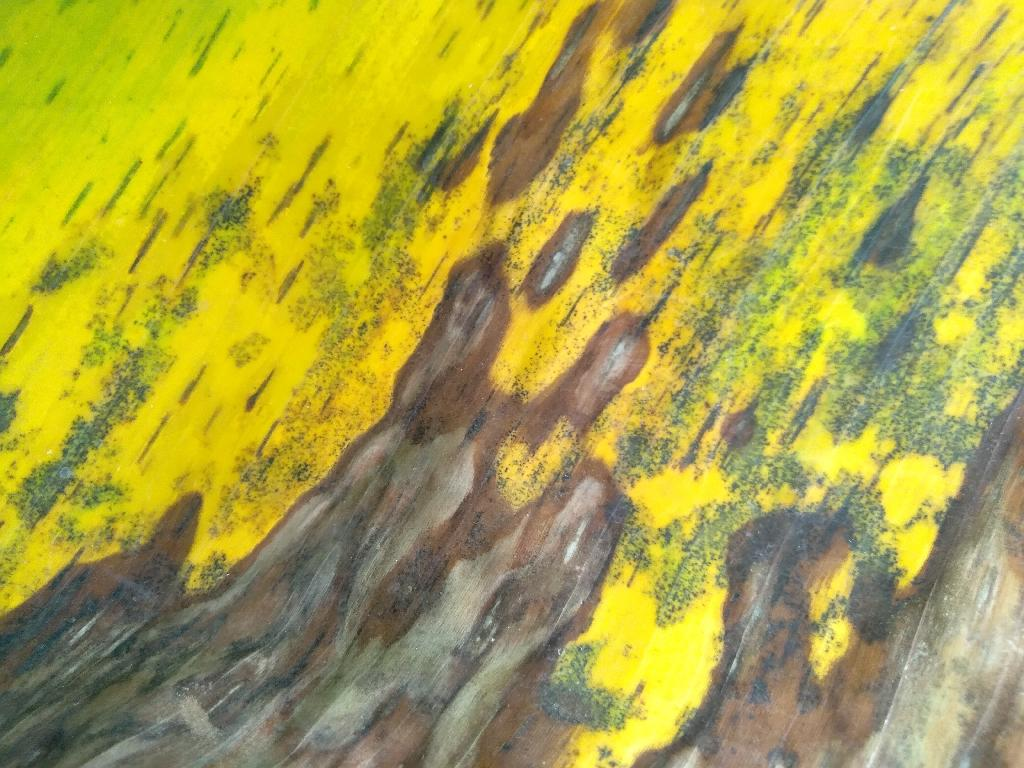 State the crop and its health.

banana, black sigatoka
